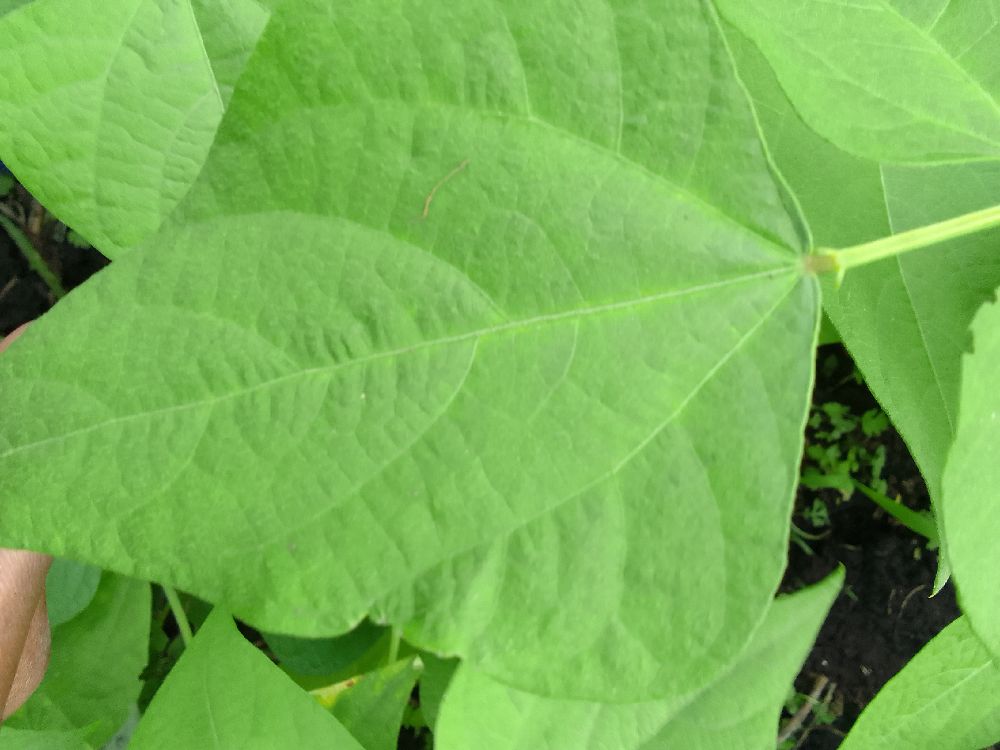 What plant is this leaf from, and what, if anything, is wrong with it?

common bean, healthy
